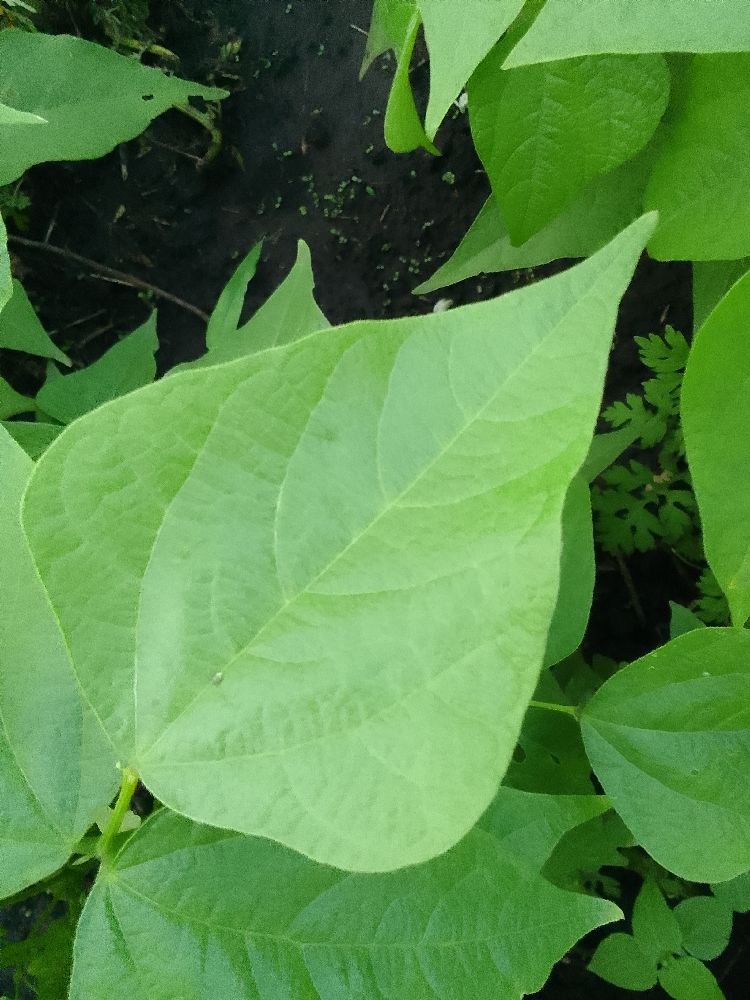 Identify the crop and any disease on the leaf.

common bean, healthy
